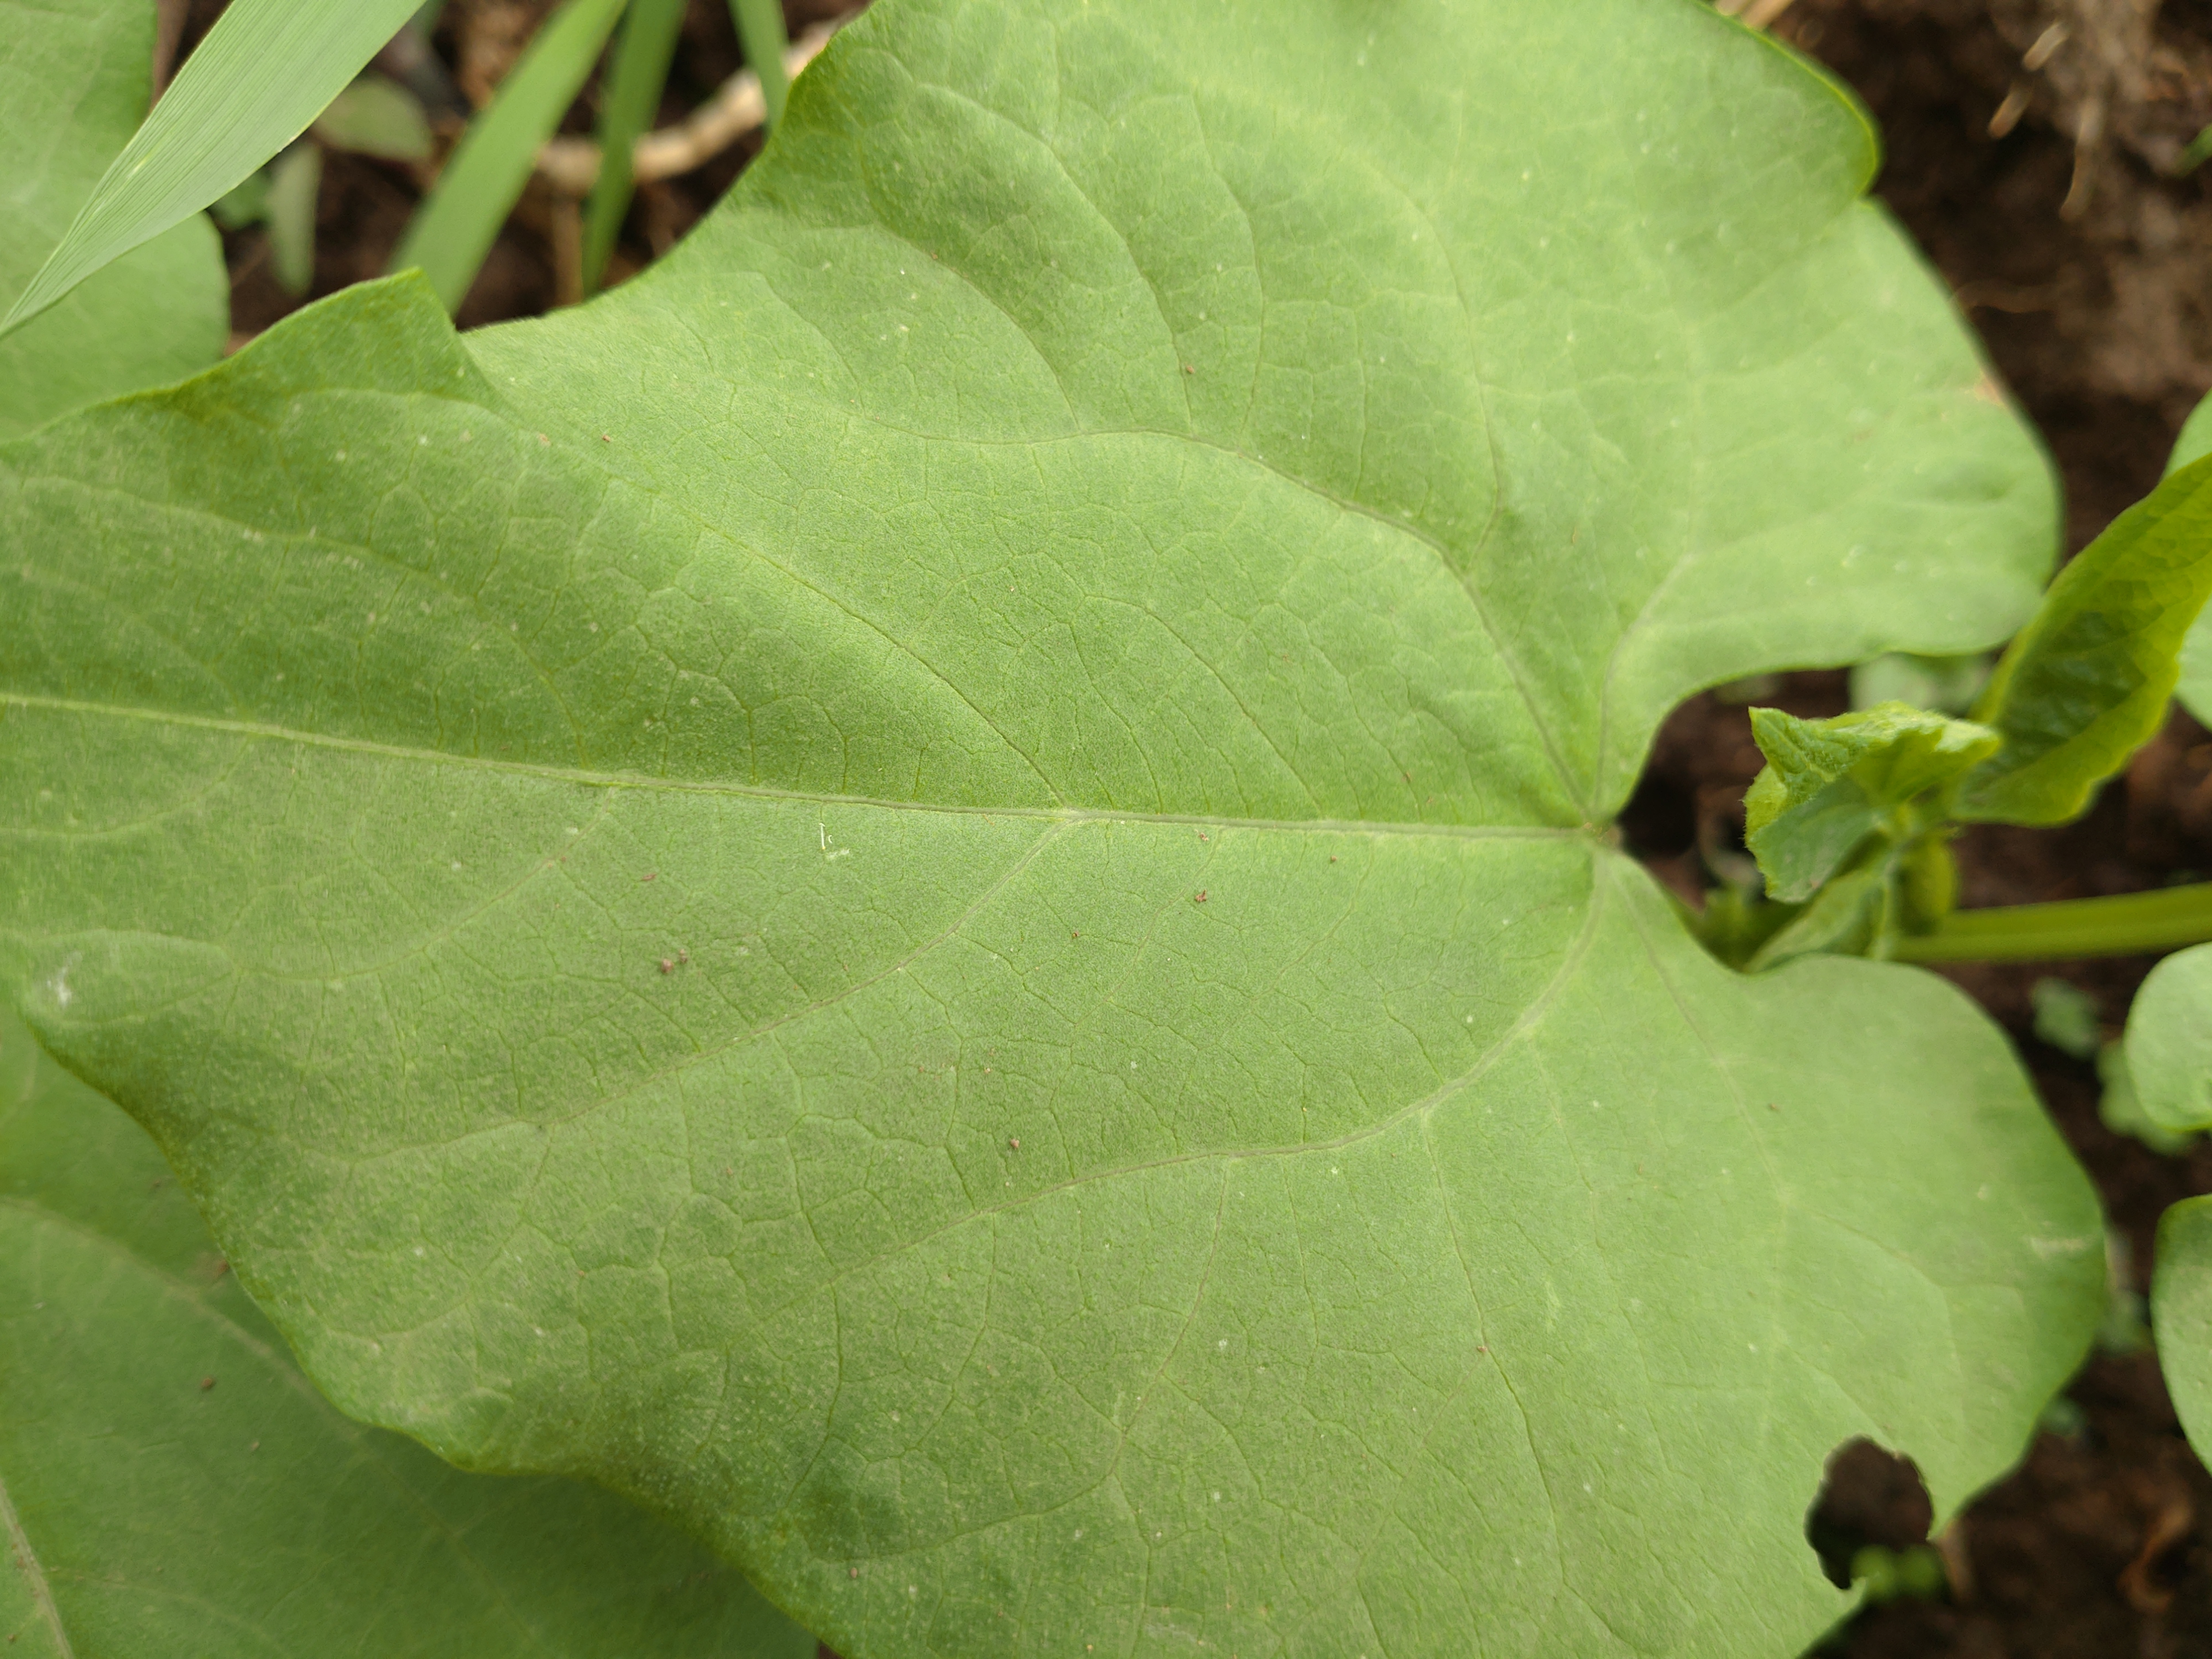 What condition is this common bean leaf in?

healthy
